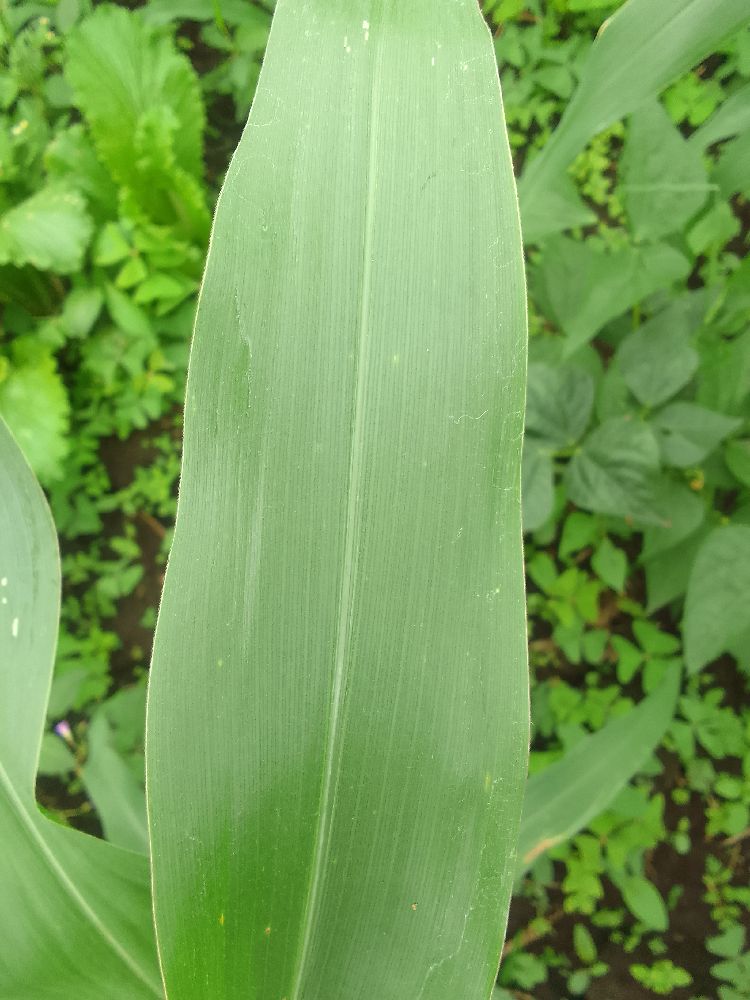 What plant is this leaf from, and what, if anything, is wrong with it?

maize, healthy
